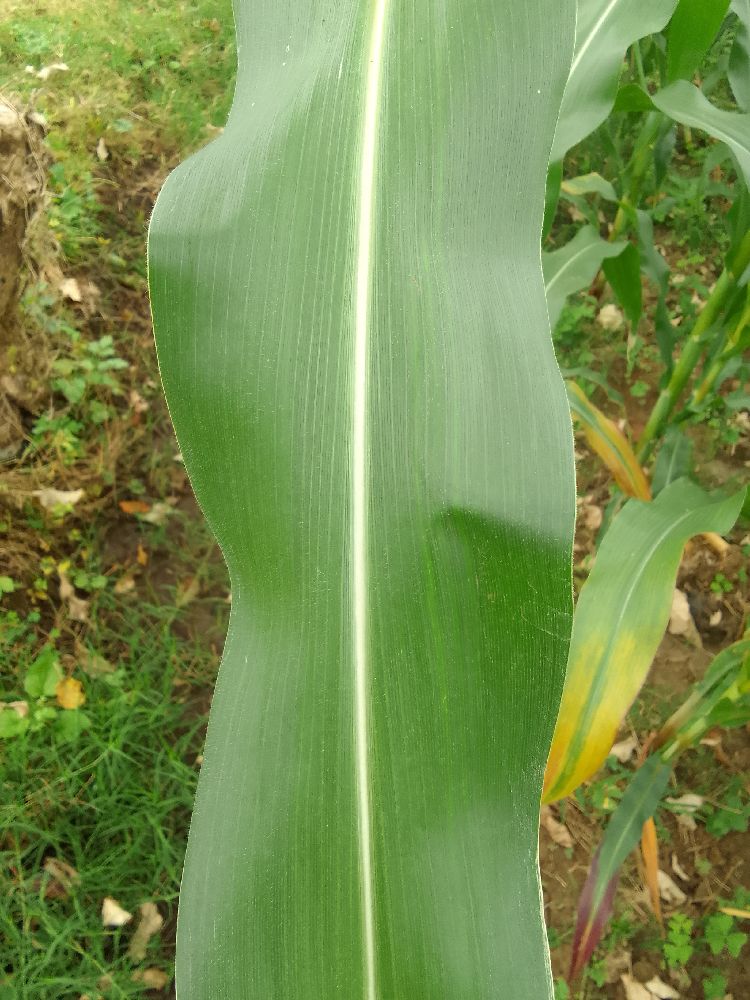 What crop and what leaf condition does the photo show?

maize, healthy
